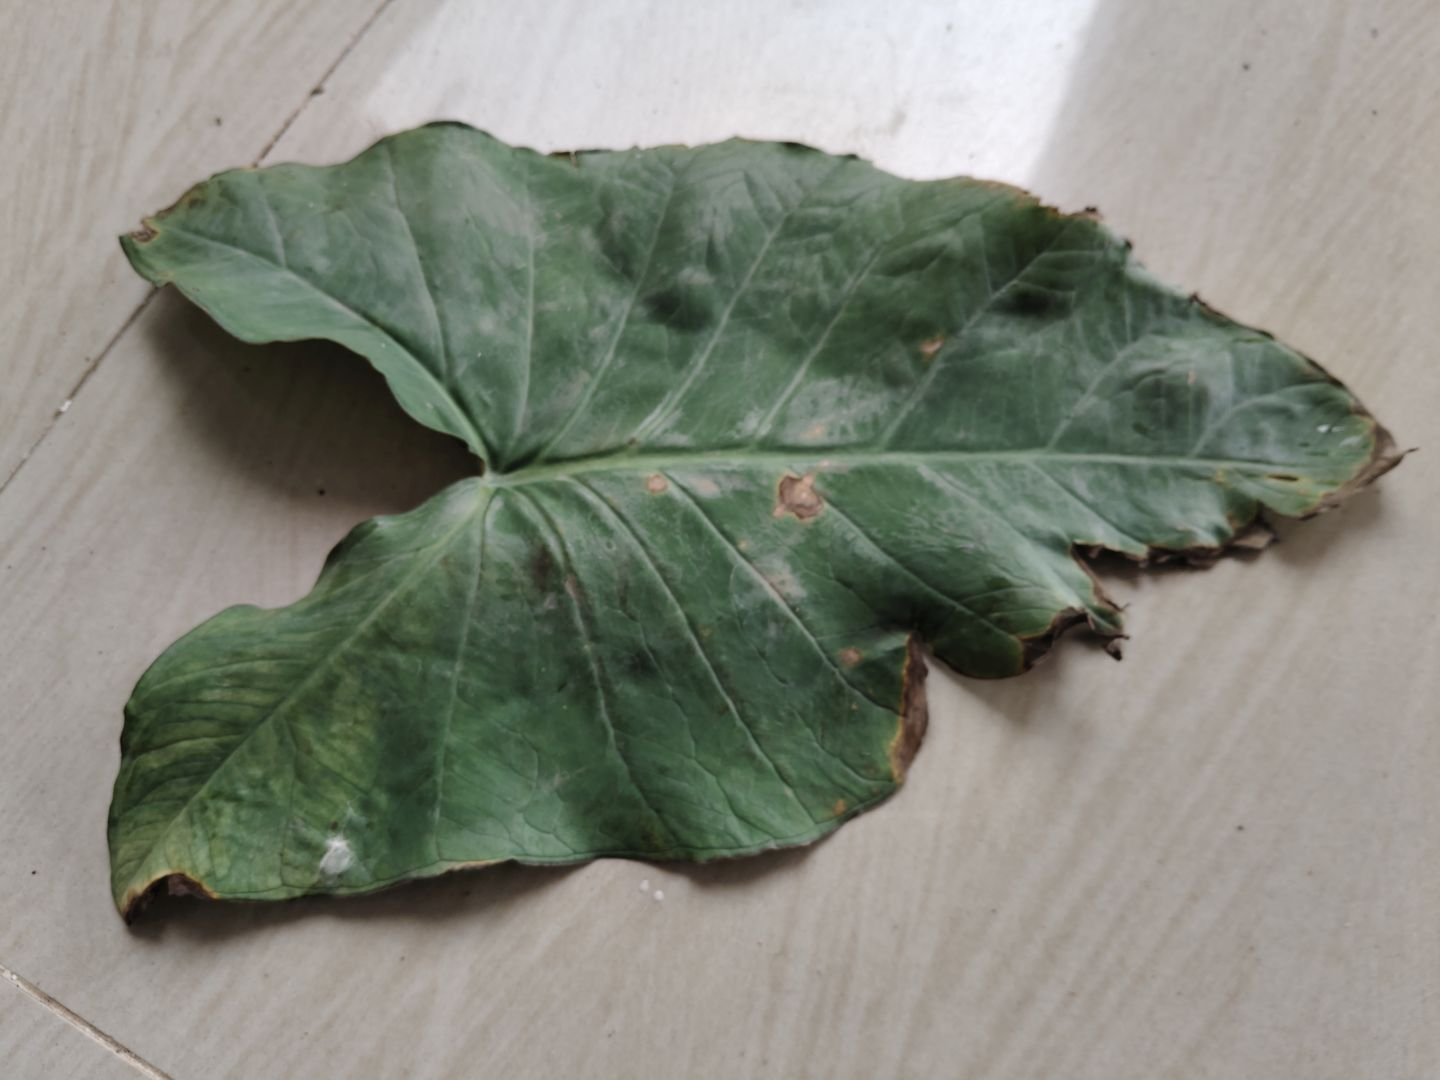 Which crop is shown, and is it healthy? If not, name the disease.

taro, leaf blight
